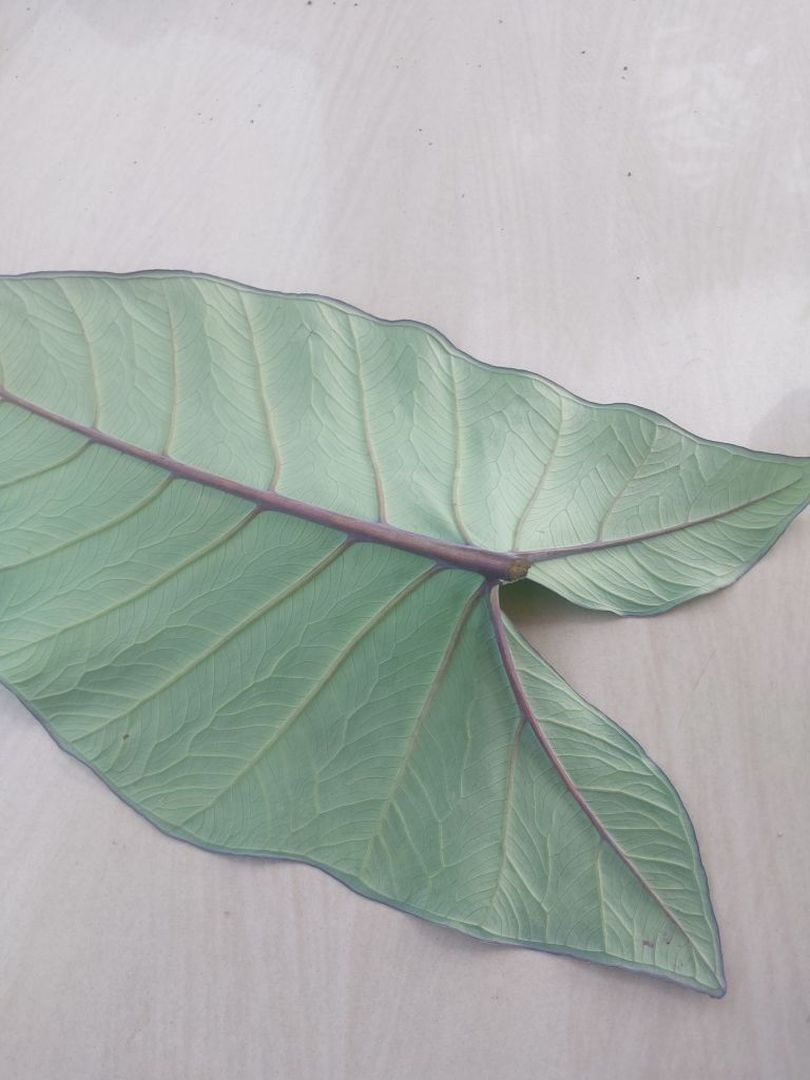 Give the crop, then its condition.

taro, healthy
